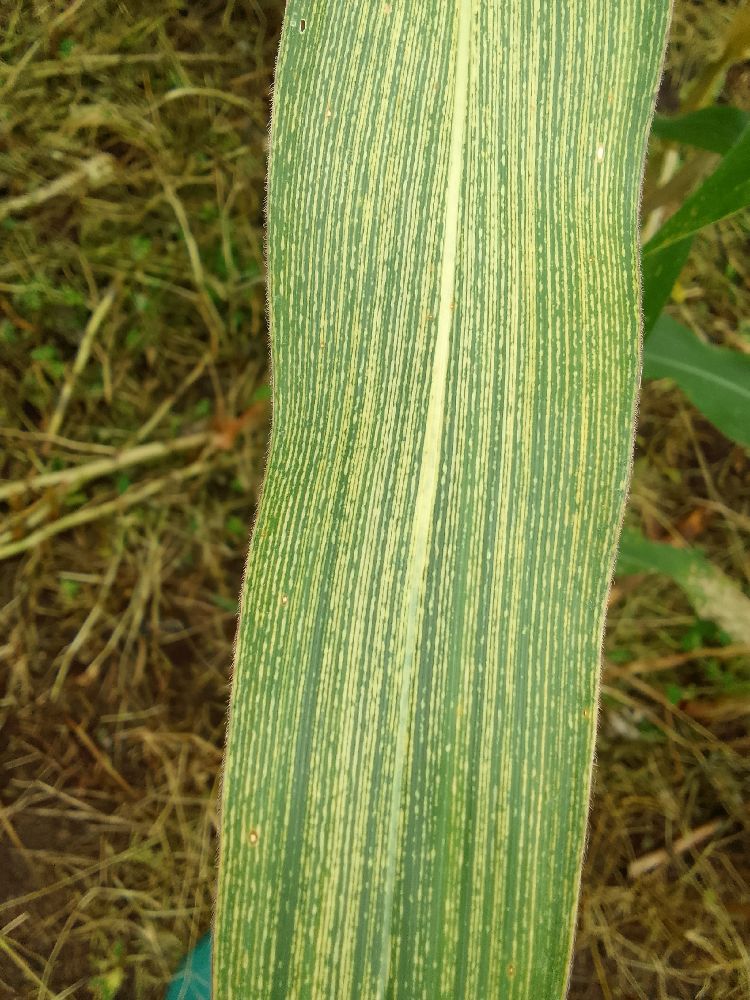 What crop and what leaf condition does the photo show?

maize, maize streak virus
